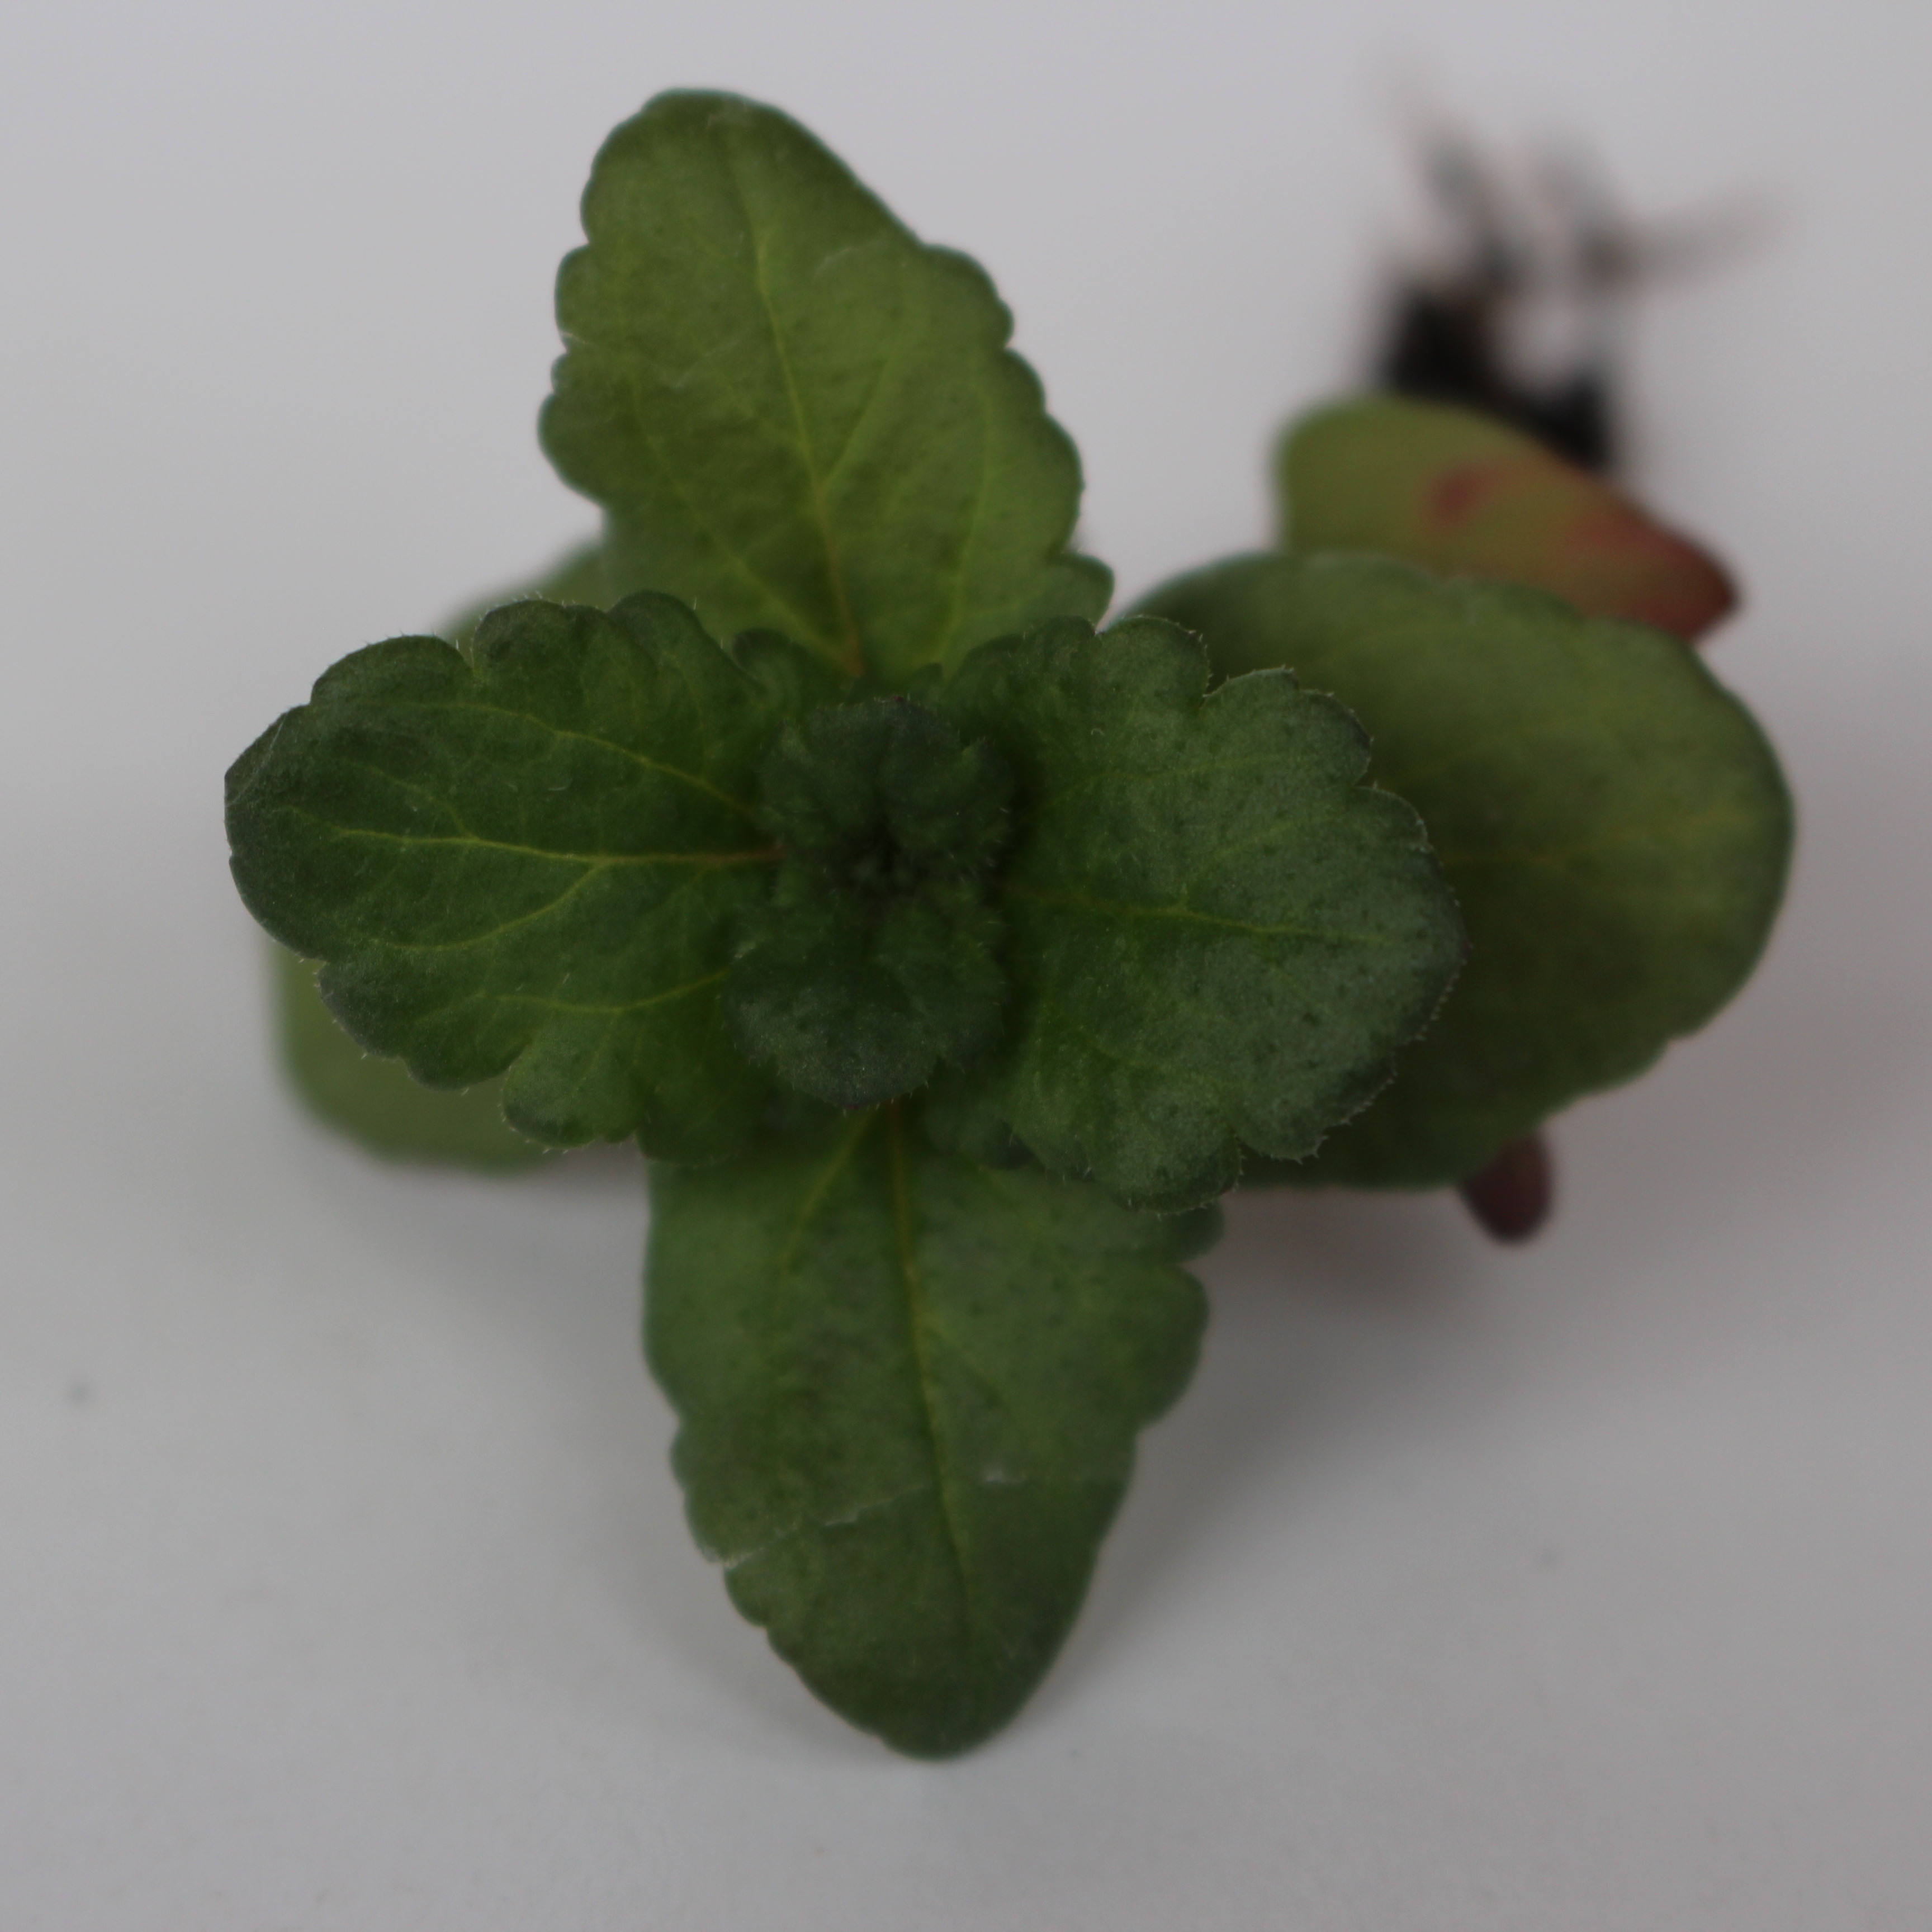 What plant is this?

Veronica persica
